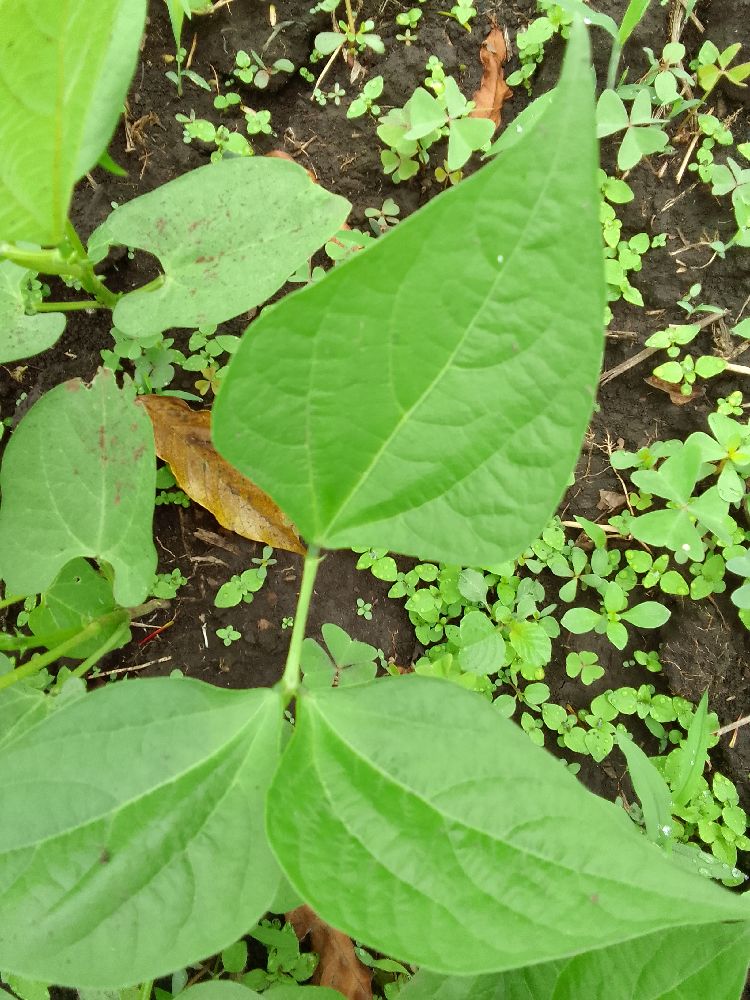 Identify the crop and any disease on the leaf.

common bean, healthy
